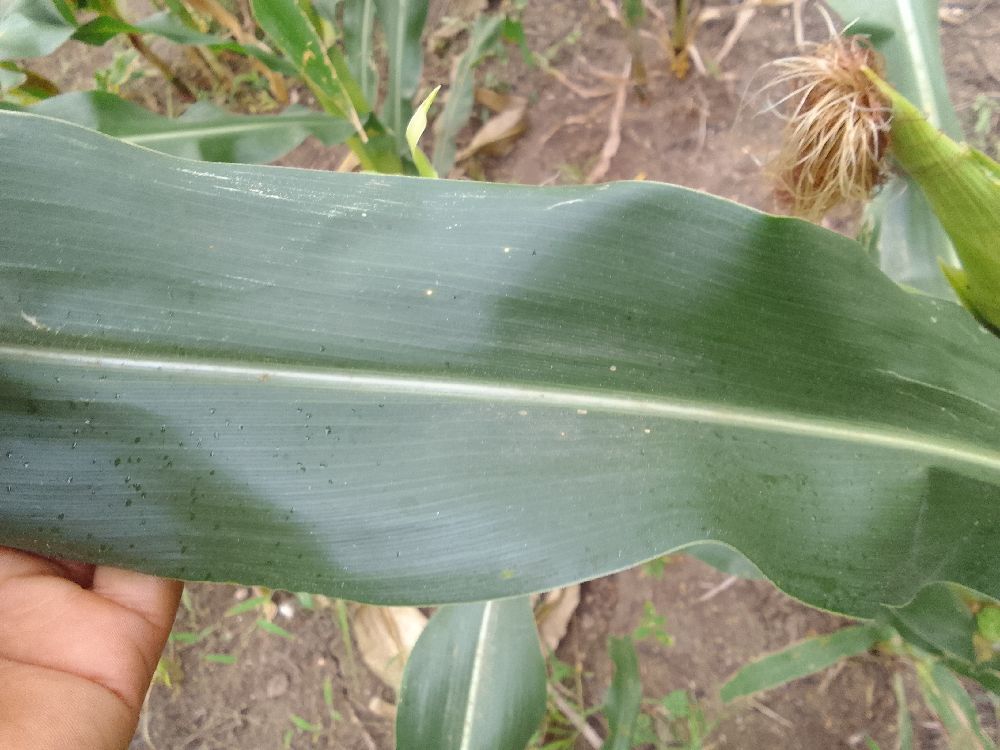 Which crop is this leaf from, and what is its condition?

maize, healthy
